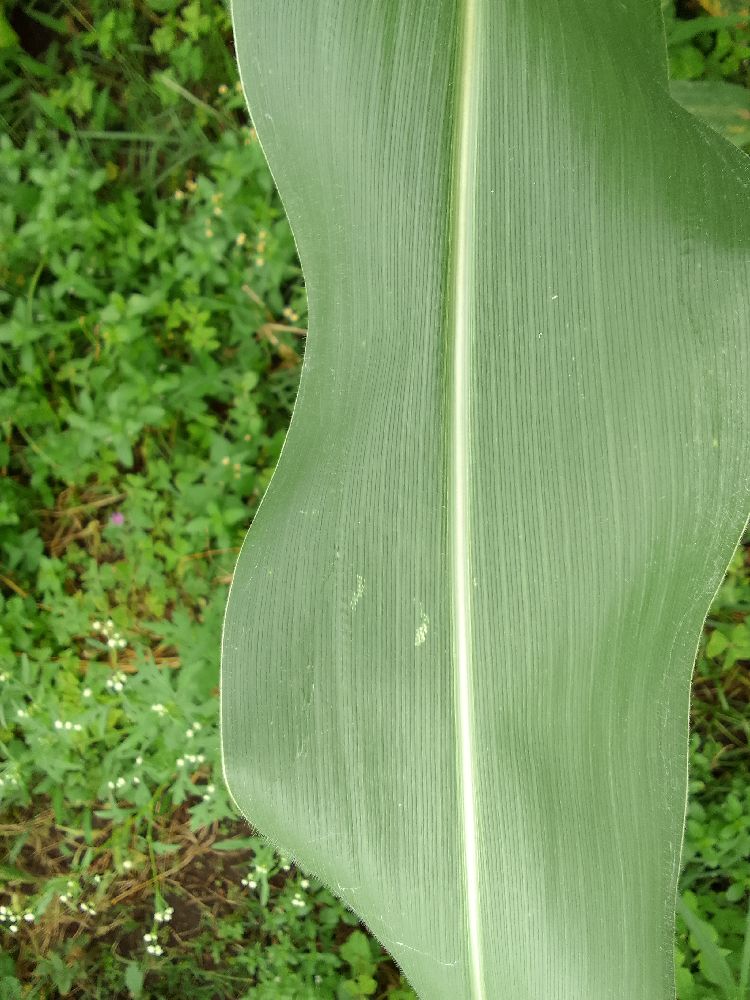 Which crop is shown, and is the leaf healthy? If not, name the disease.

maize, healthy
